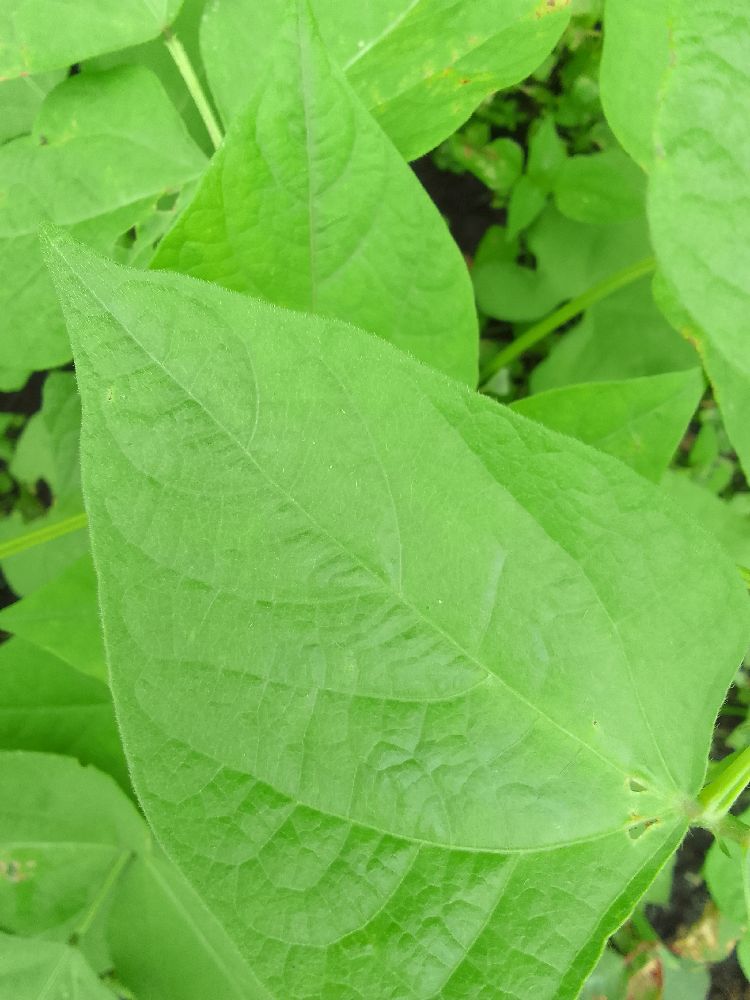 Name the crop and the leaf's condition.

common bean, healthy
